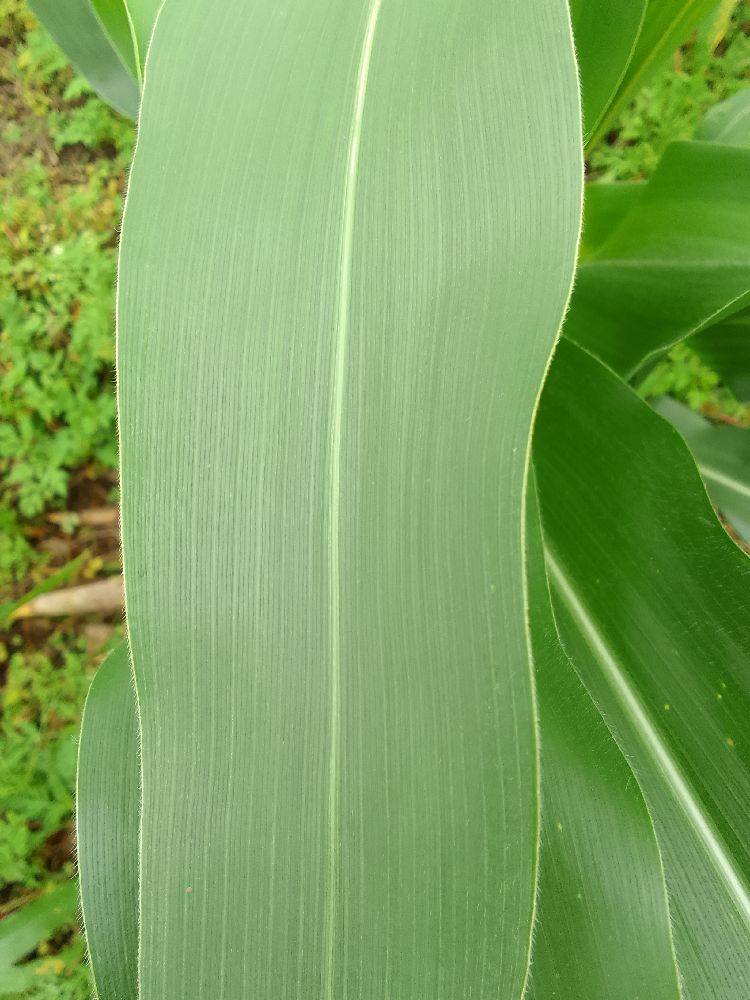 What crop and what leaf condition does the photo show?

maize, healthy
